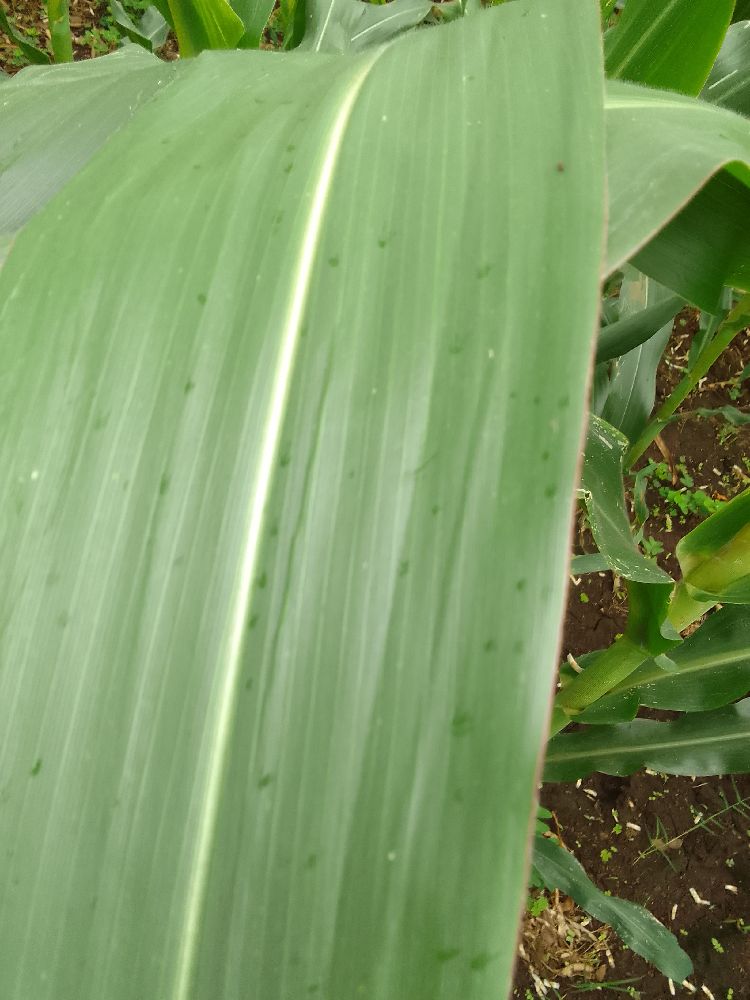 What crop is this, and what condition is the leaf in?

maize, healthy
